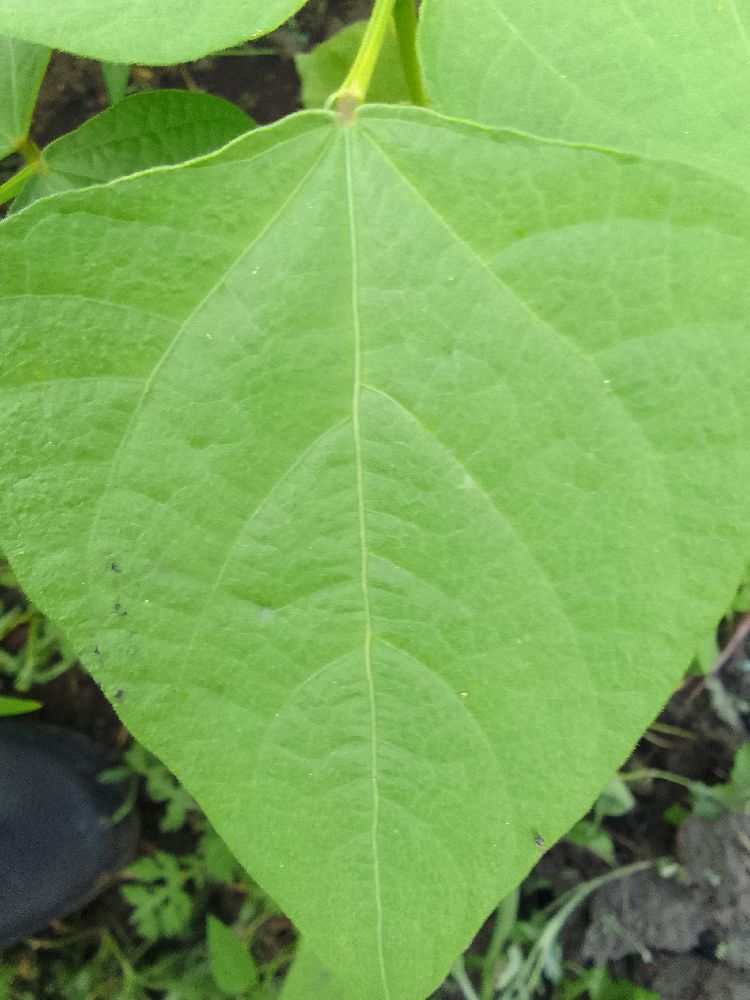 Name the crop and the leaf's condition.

common bean, healthy
